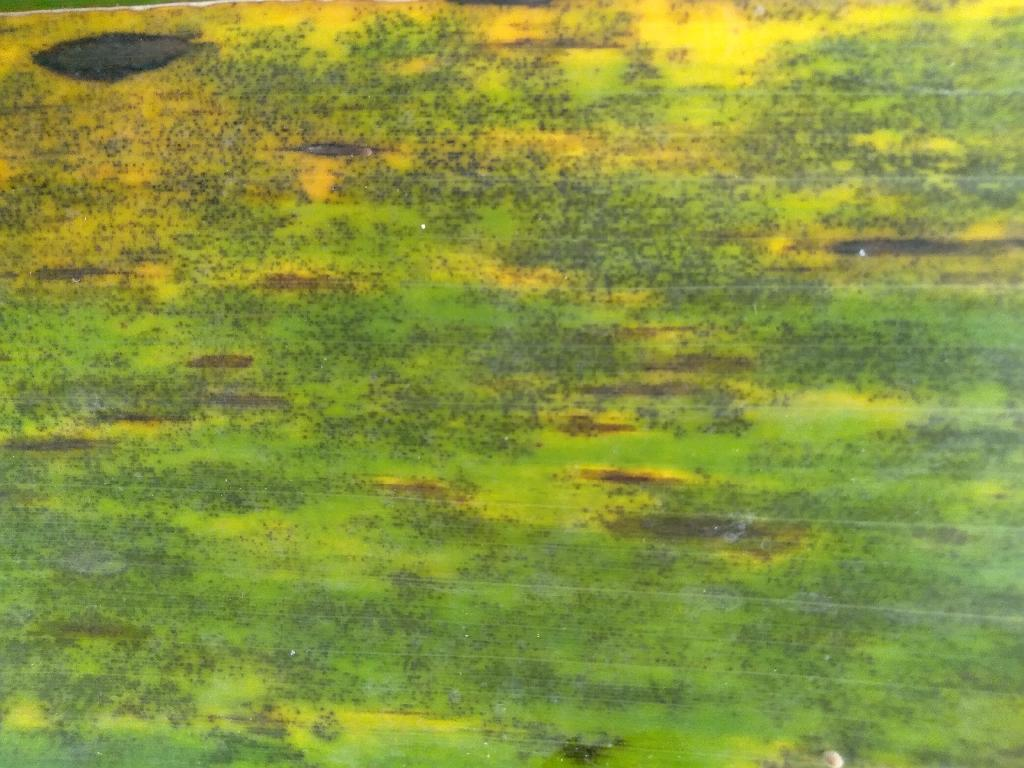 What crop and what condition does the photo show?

banana, black sigatoka
